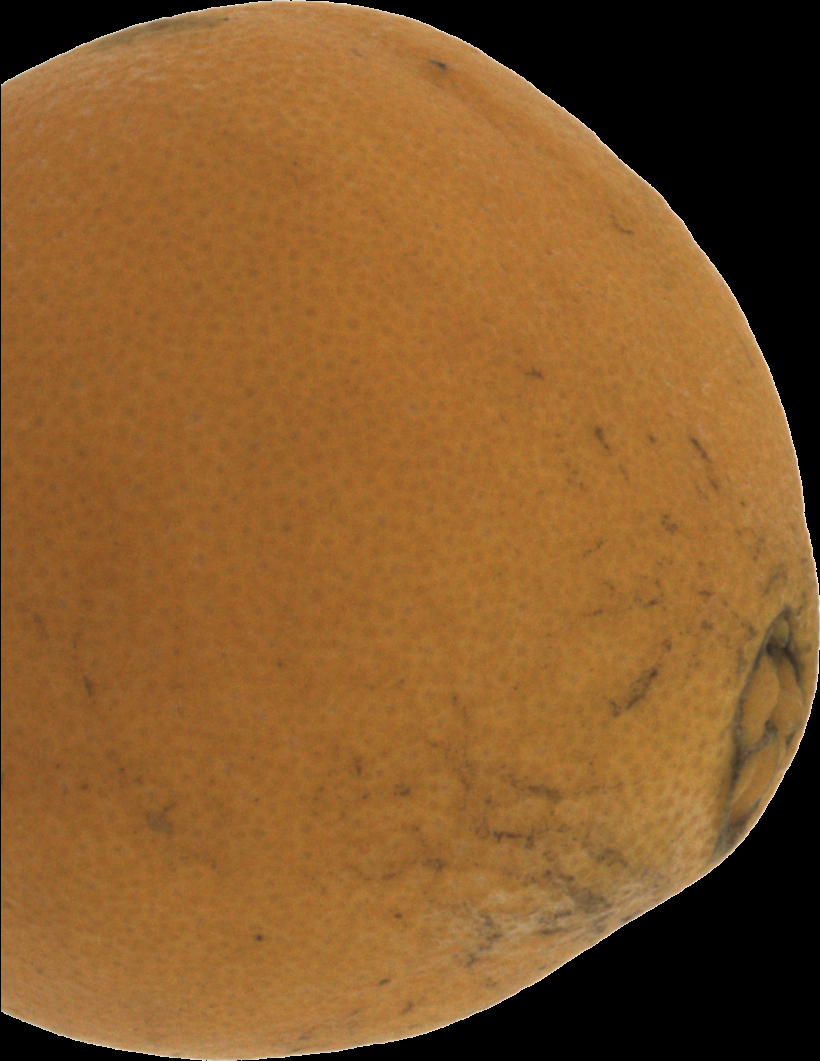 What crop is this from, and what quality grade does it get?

orange, bad
